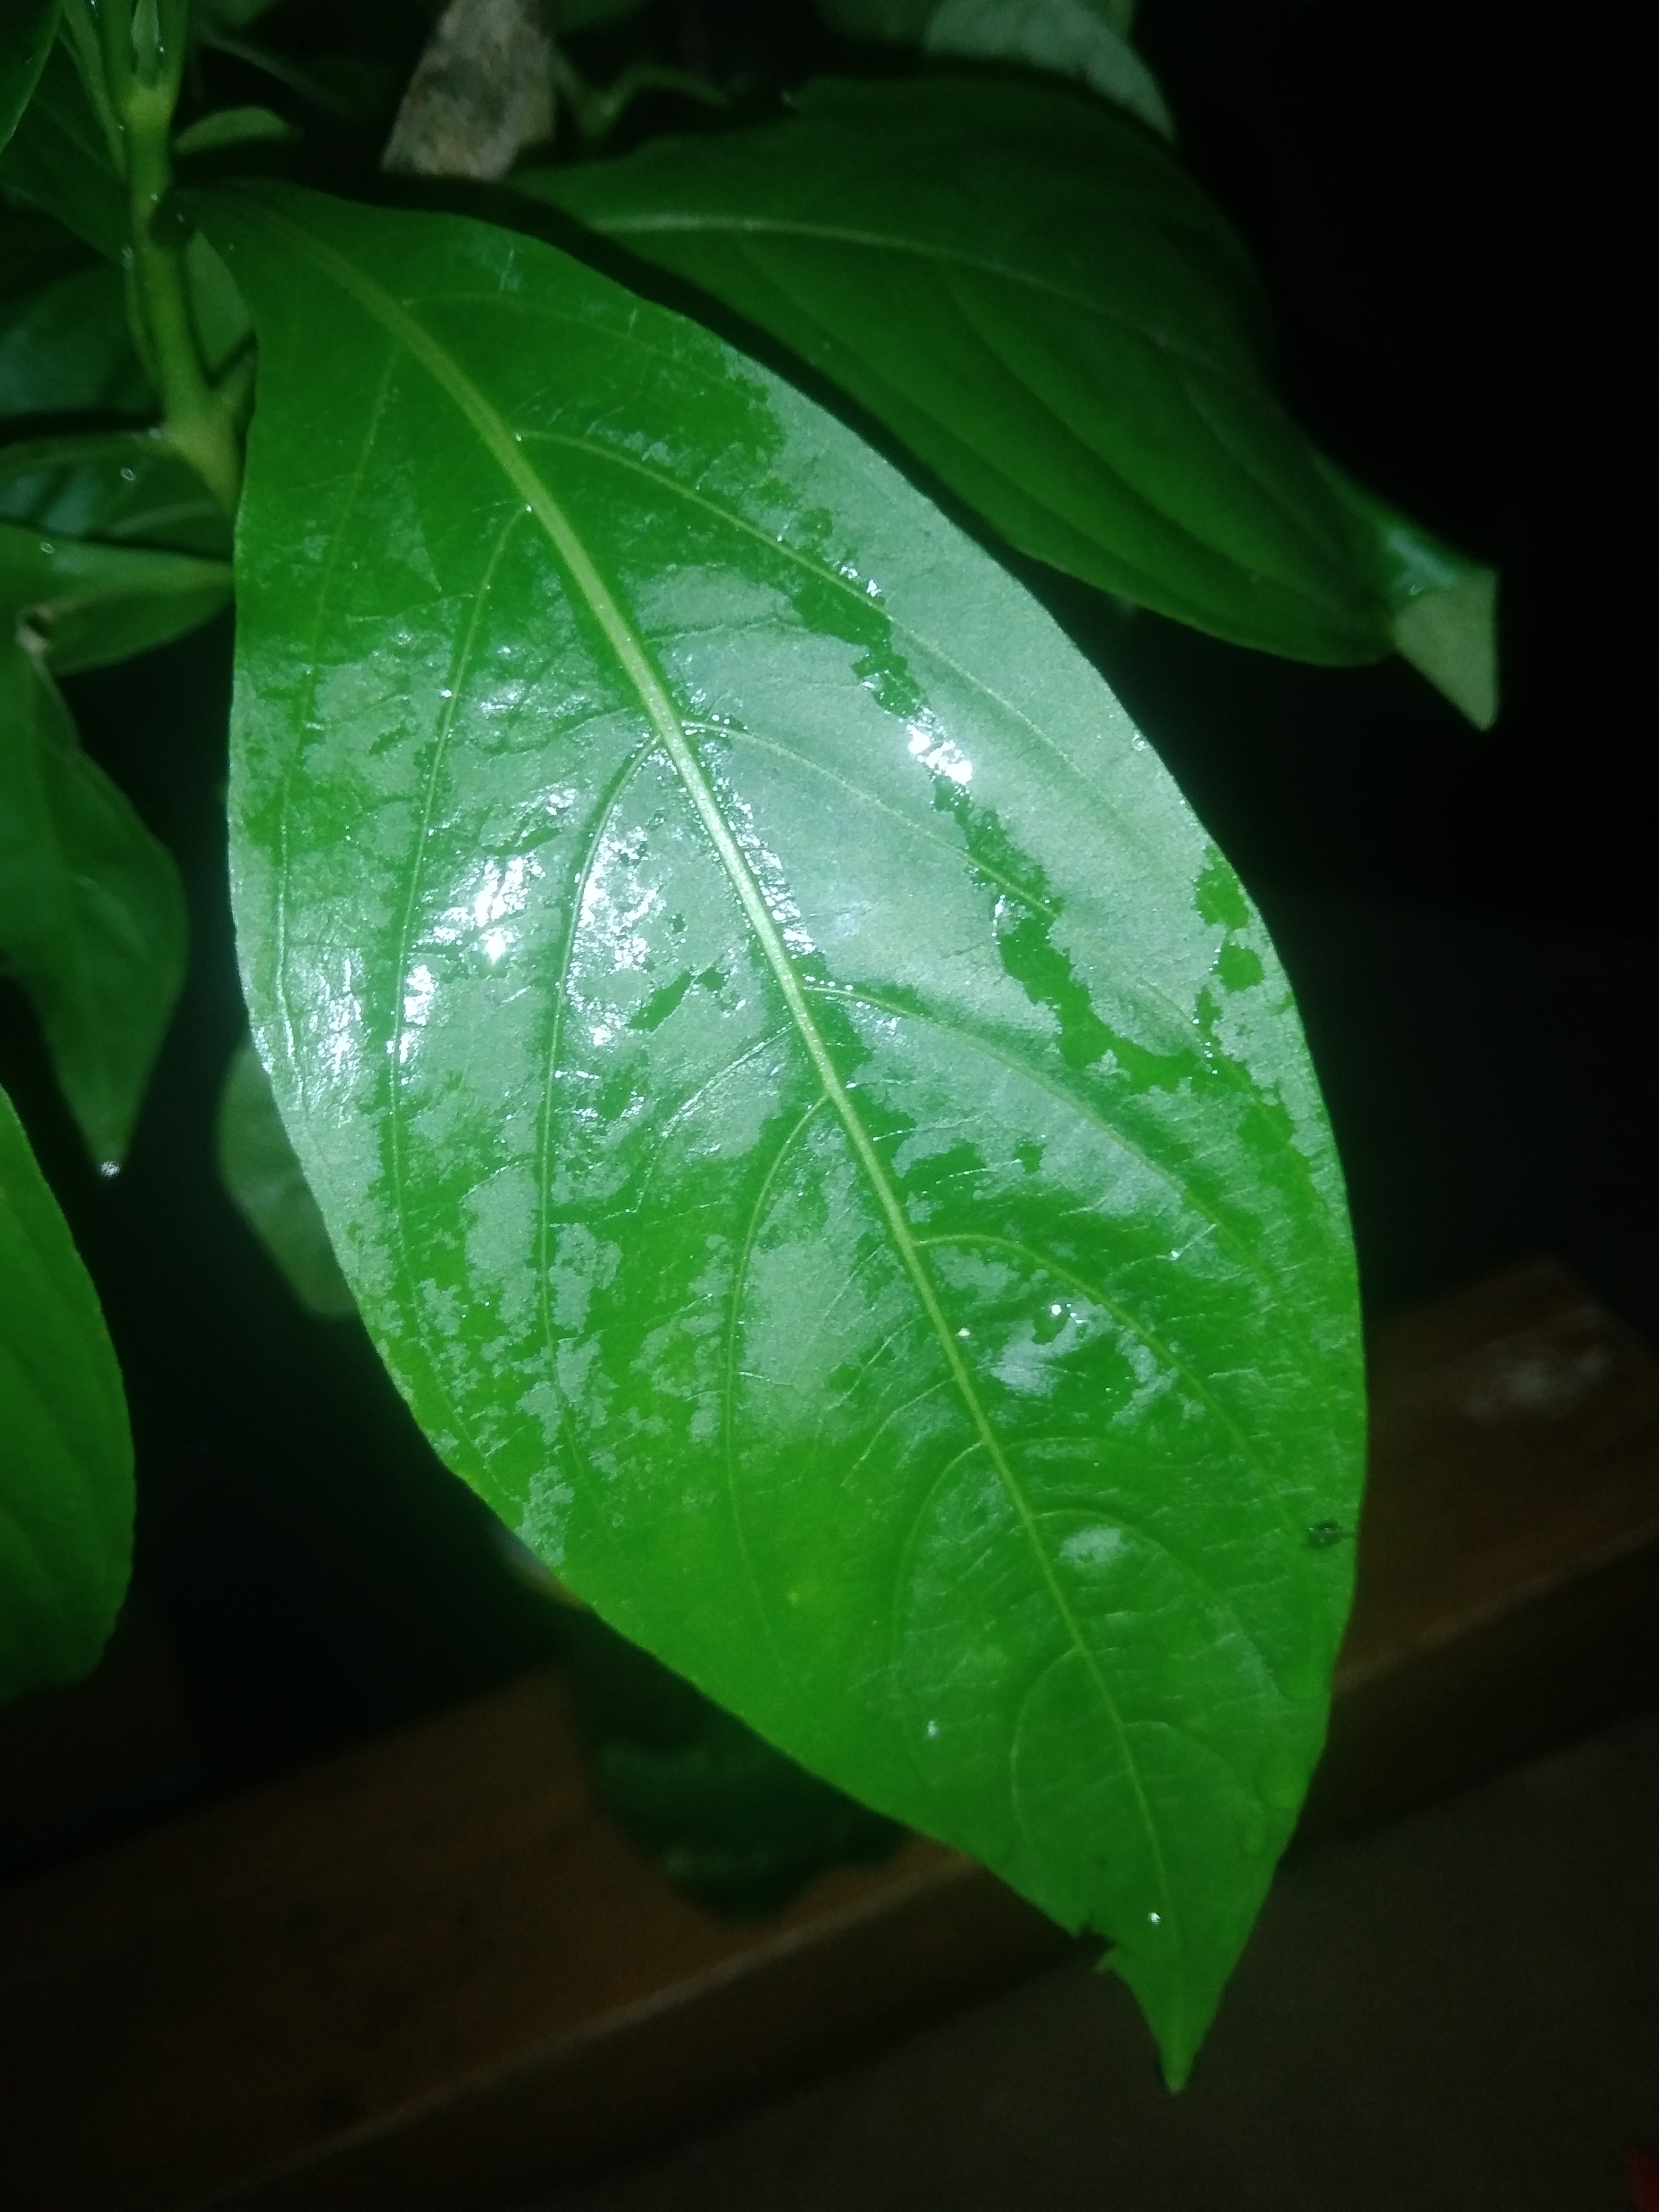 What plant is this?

vasaka
